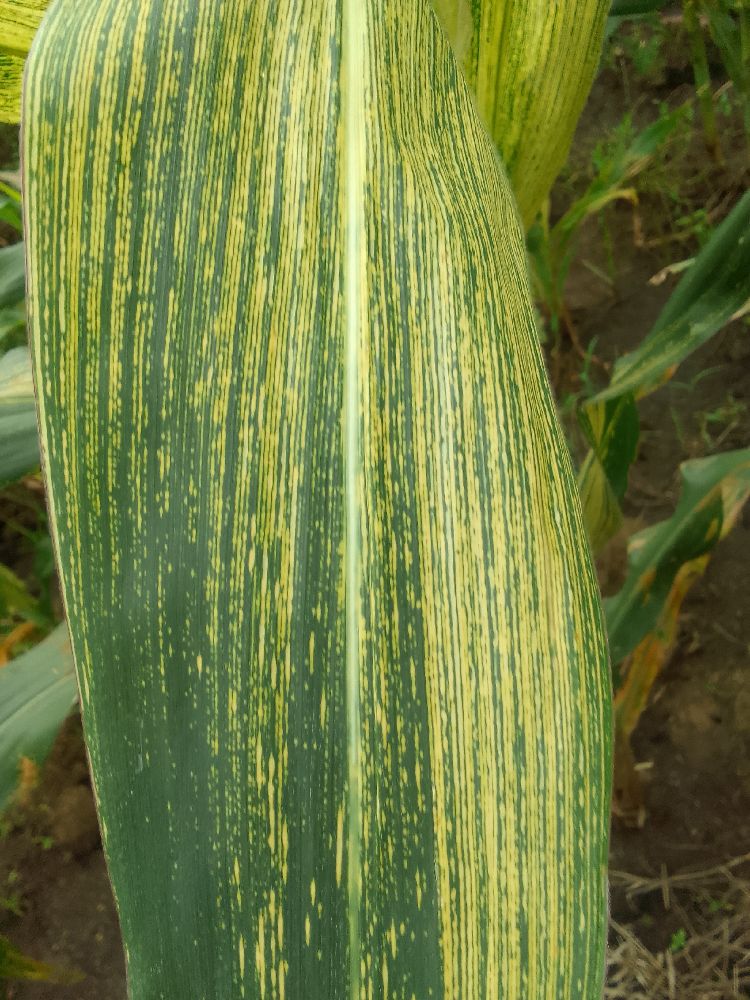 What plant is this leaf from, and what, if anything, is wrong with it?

maize, maize streak virus
